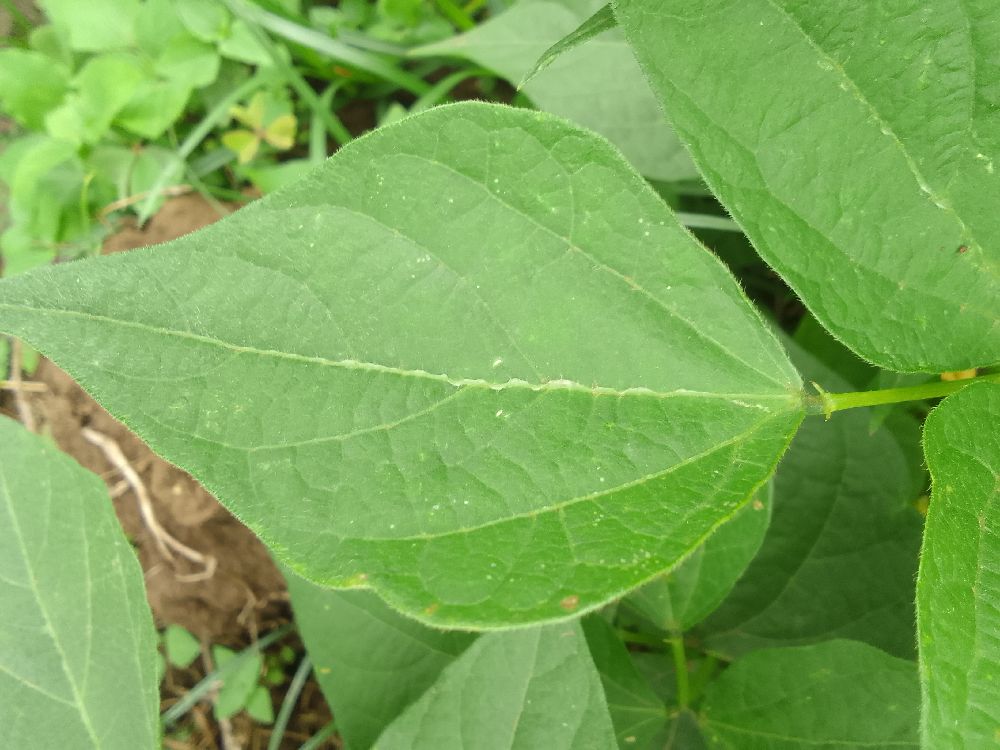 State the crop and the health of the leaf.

common bean, healthy
